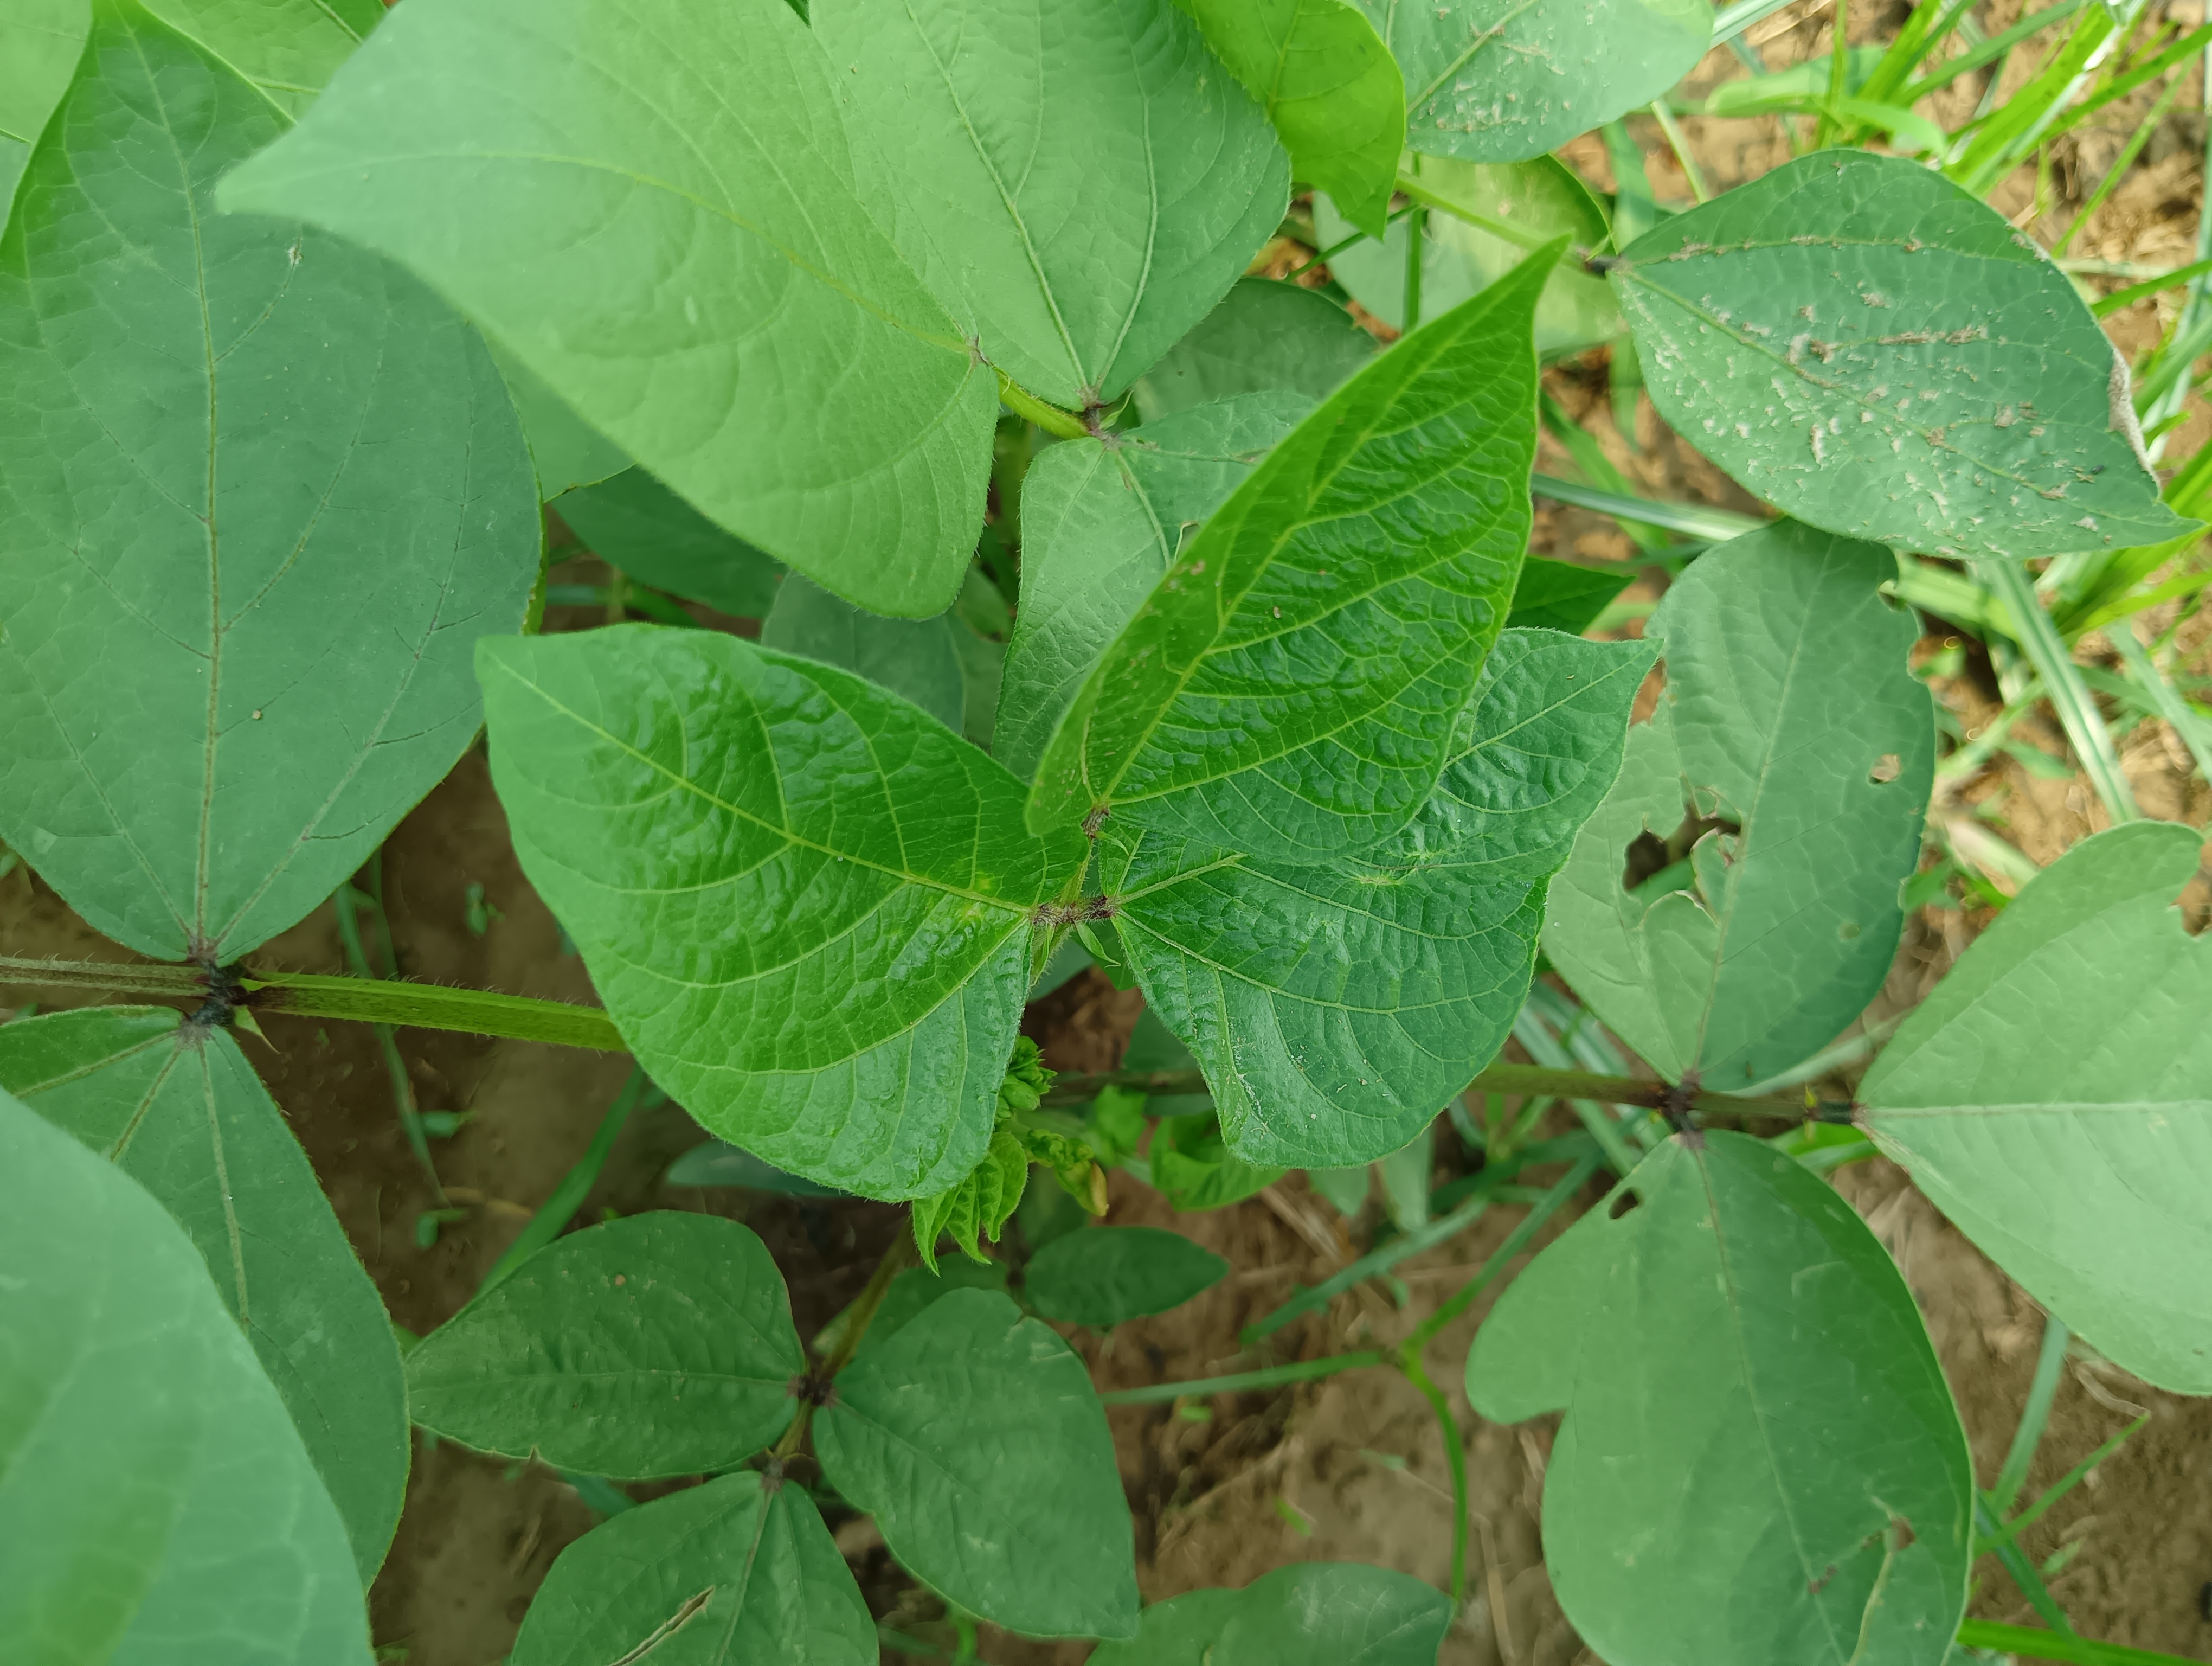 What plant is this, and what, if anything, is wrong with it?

mungbean, healthy
